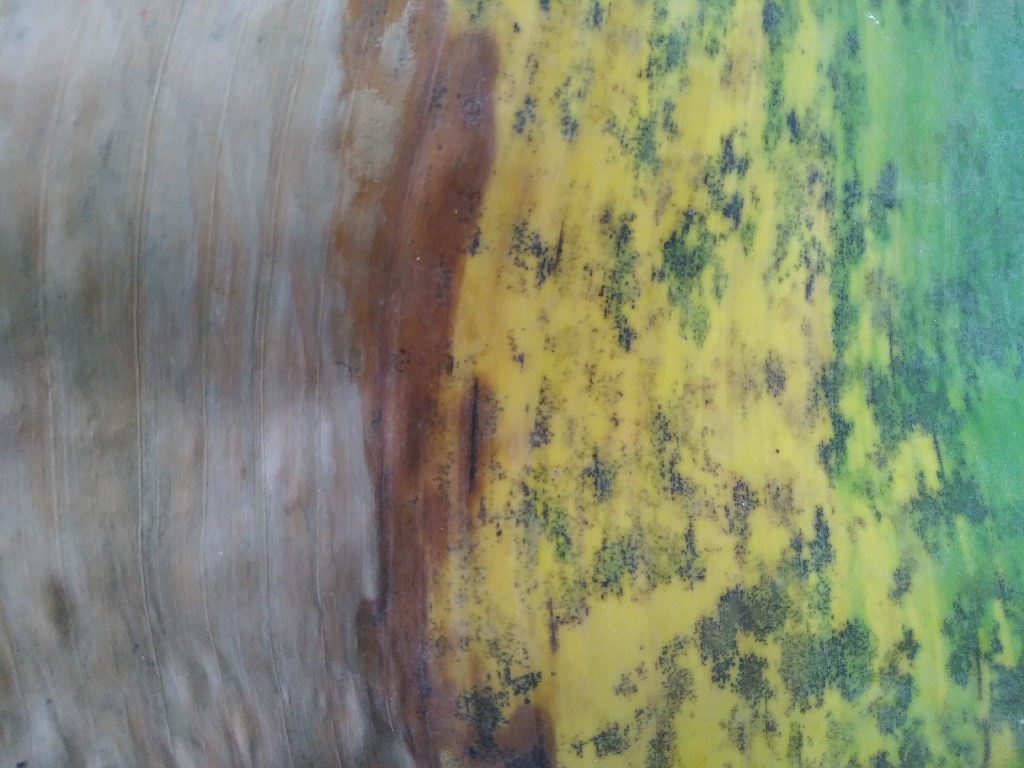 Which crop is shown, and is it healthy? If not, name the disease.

banana, black sigatoka
